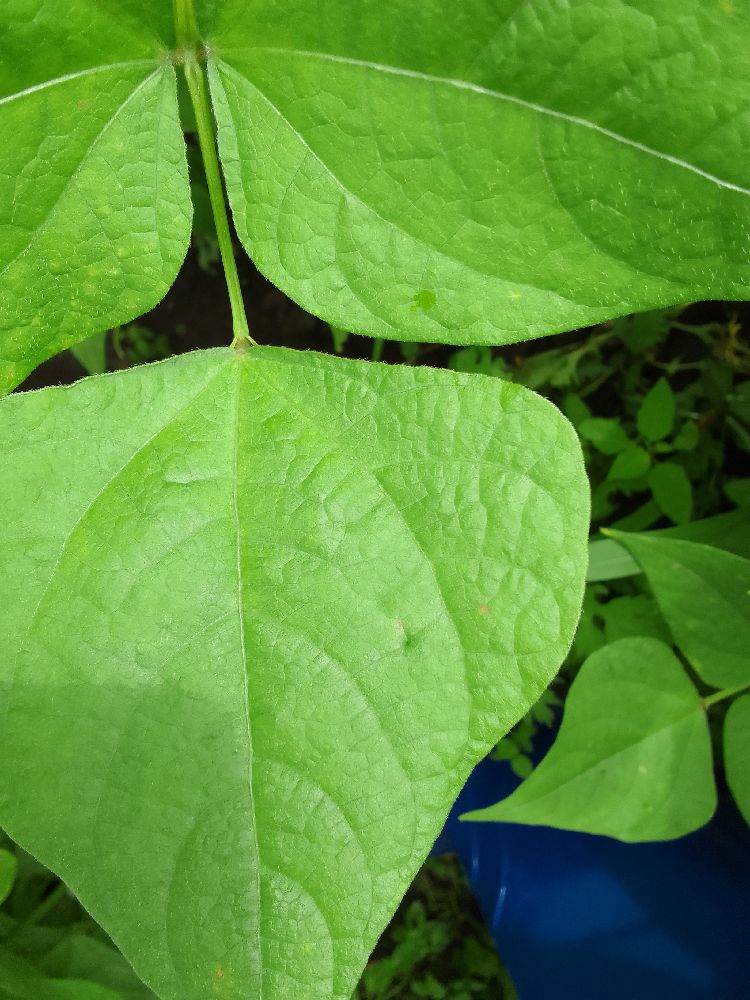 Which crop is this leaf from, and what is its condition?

common bean, healthy
